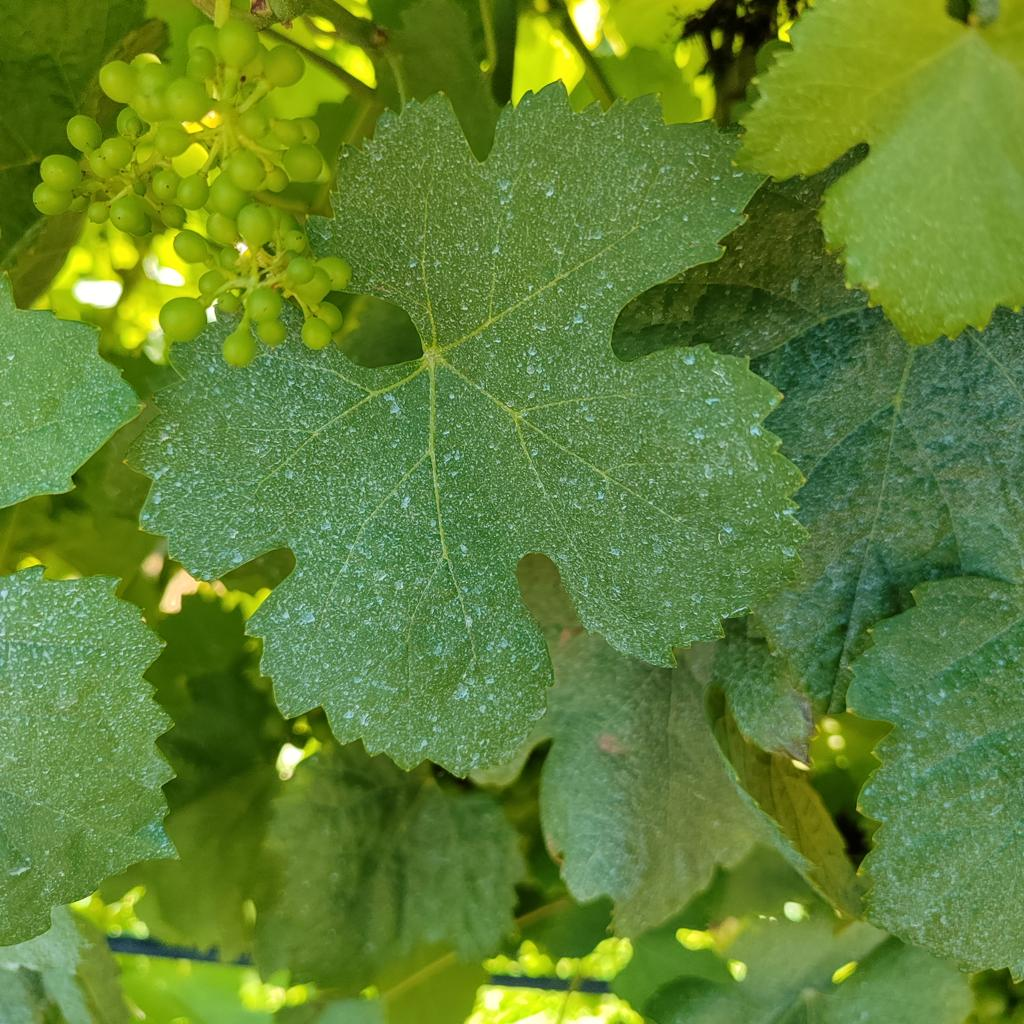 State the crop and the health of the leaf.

grapevine, healthy
